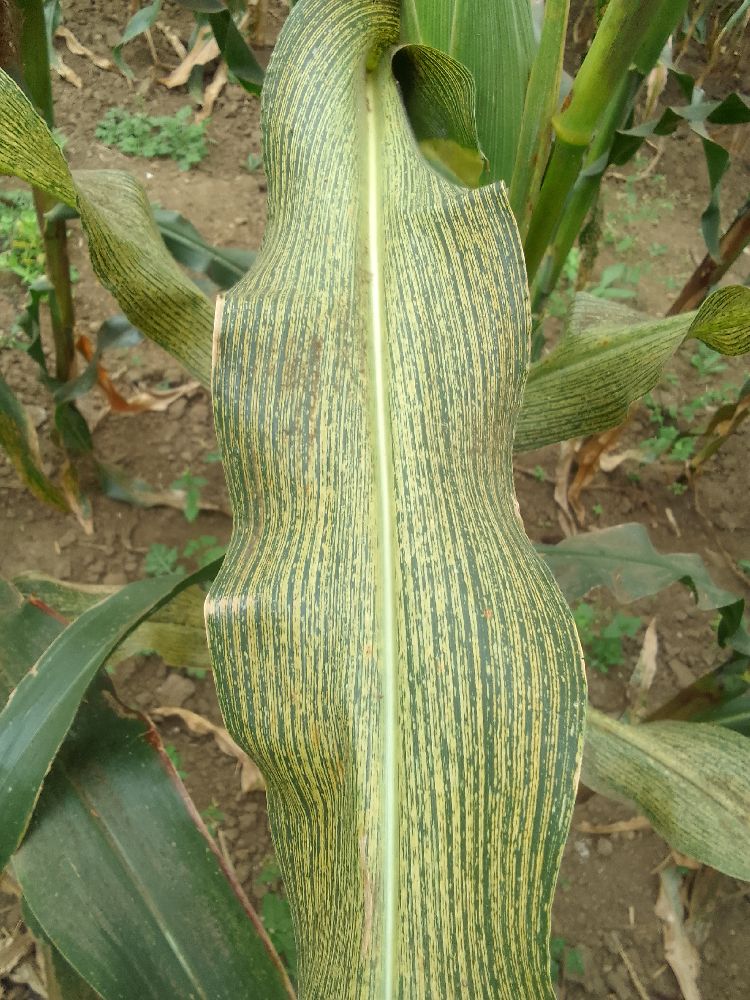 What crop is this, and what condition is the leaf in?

maize, maize streak virus
